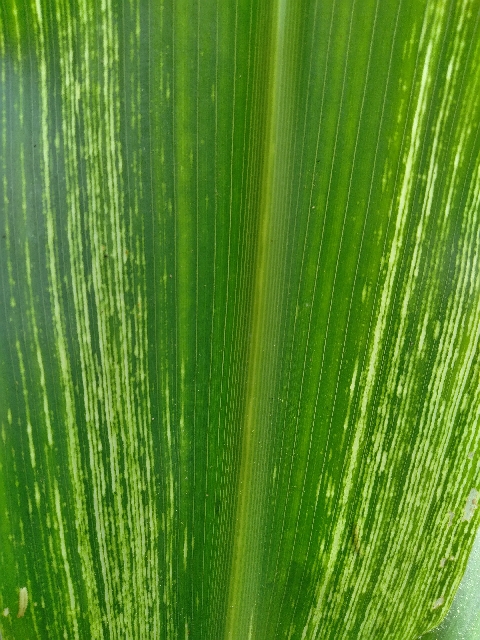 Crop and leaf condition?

maize, maize streak virus
